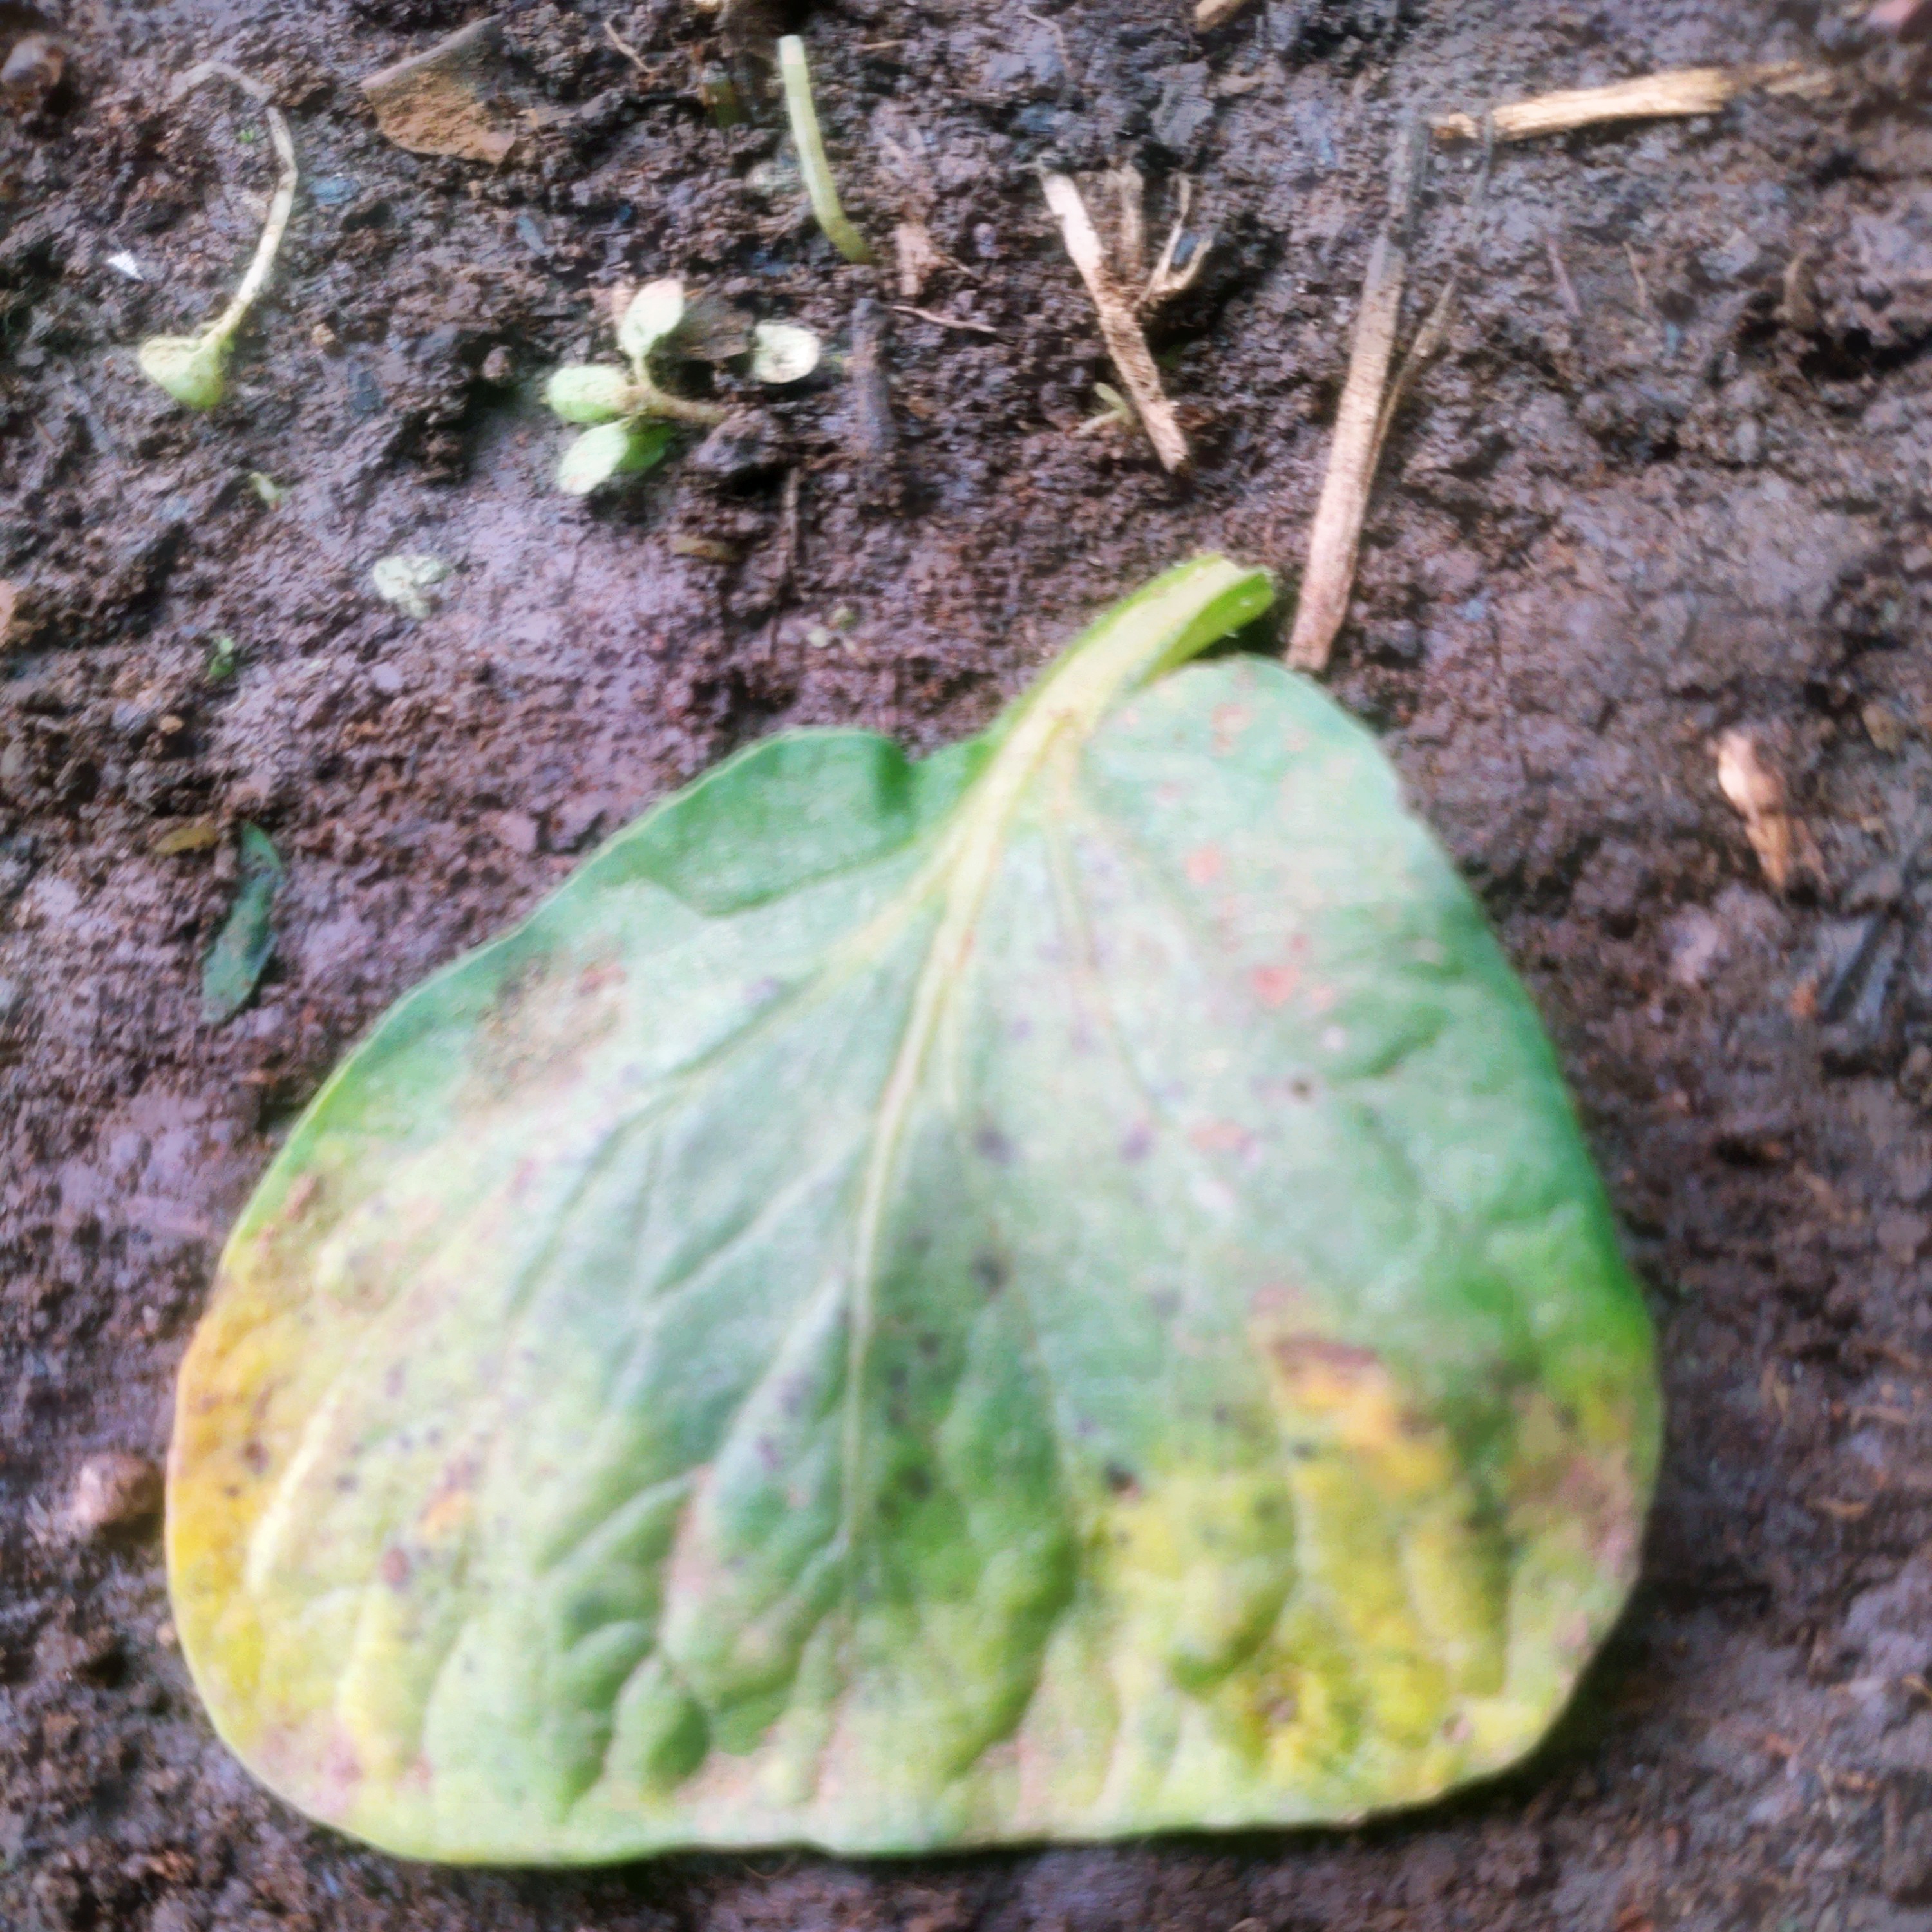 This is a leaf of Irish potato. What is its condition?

late blight
